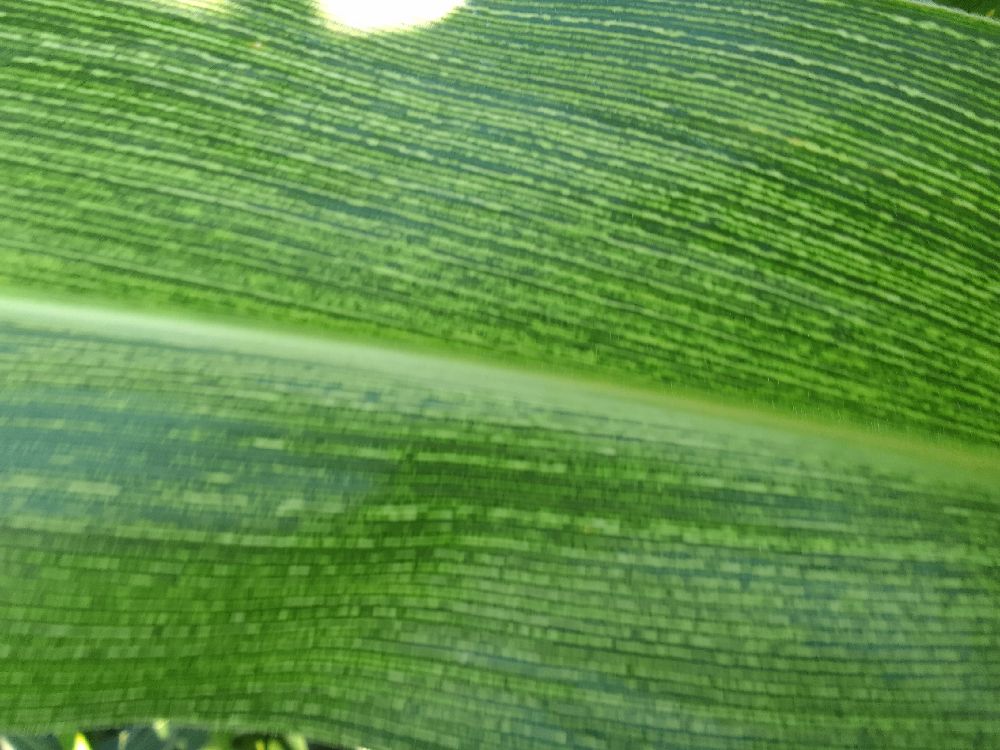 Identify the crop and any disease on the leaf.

maize, maize streak virus
